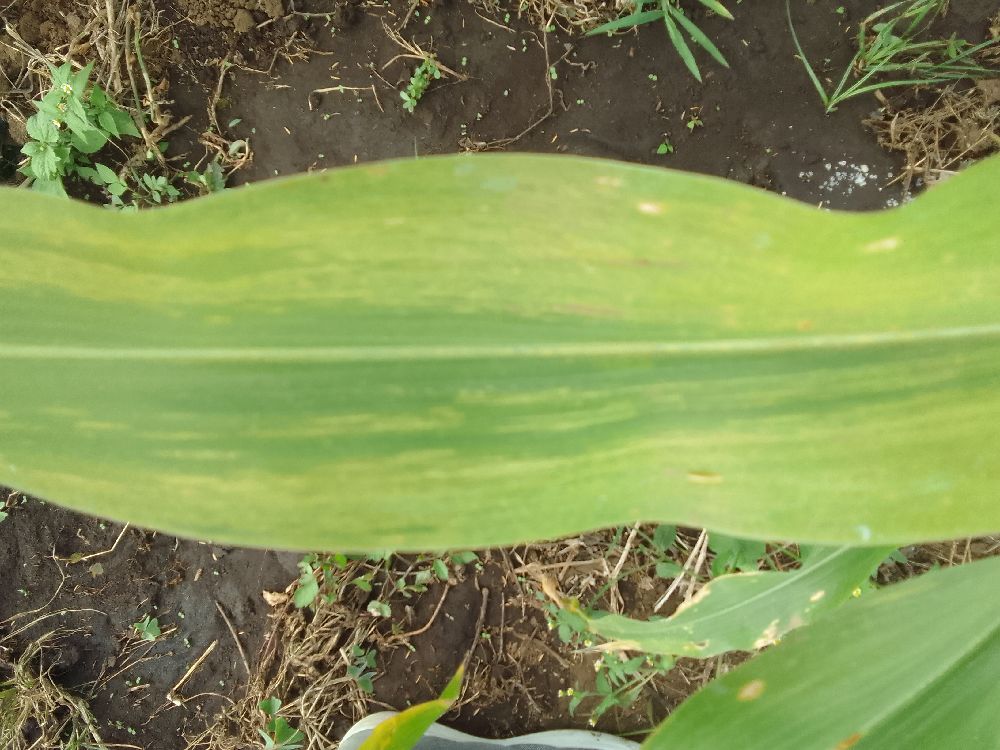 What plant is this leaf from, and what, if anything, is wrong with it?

maize, maize lethal necrosis
